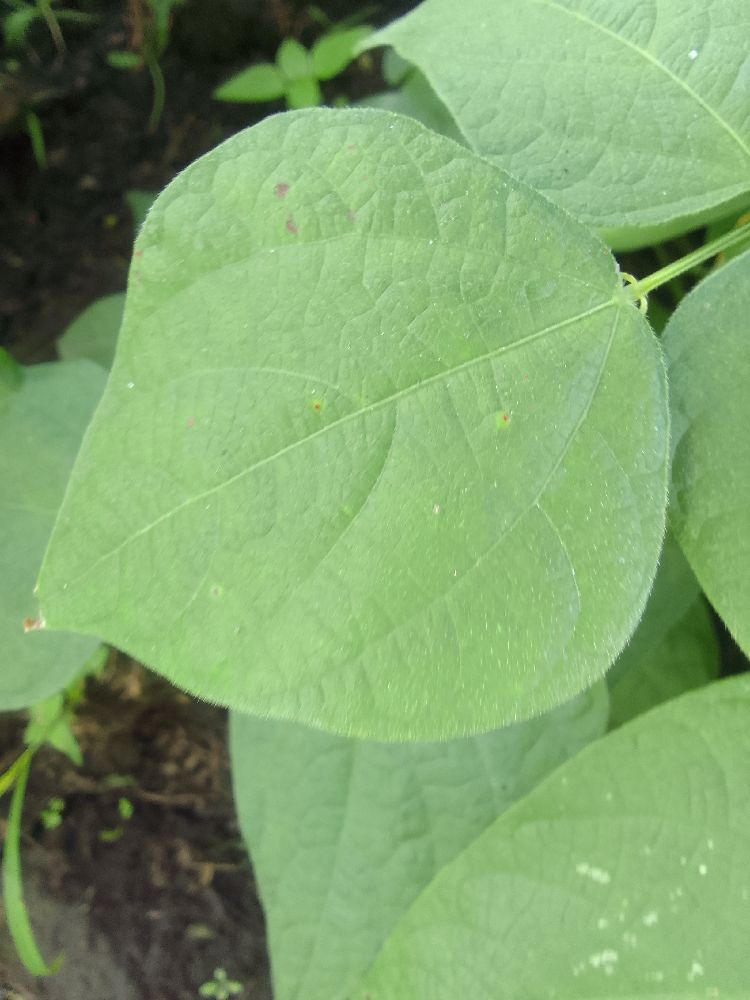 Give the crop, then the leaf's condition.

common bean, healthy
